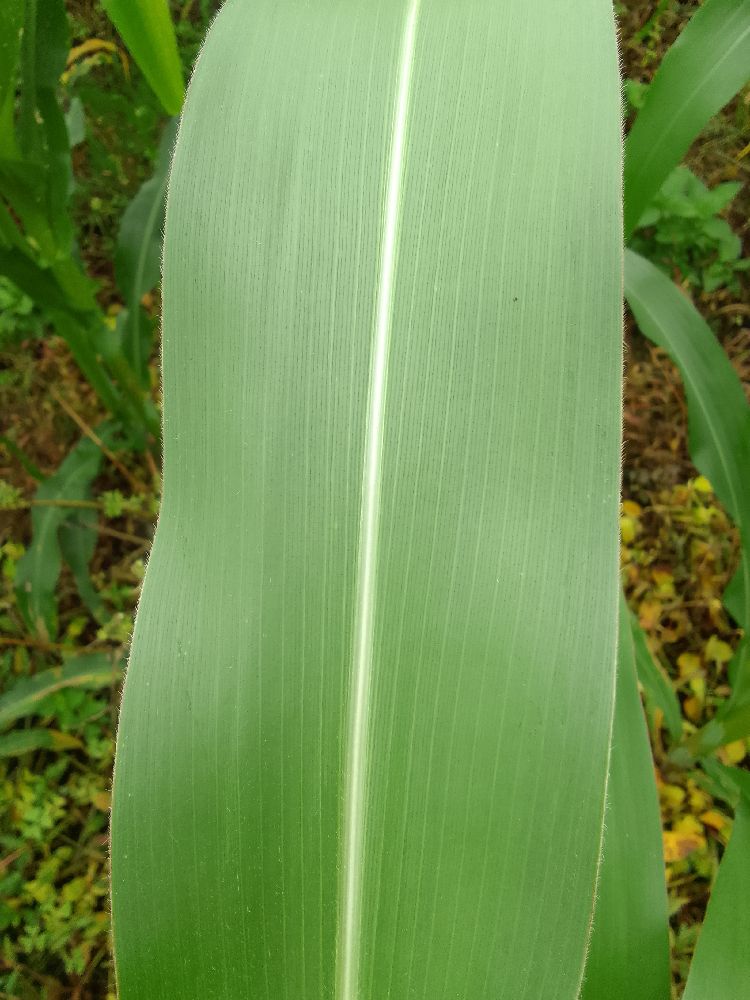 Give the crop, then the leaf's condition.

maize, healthy
